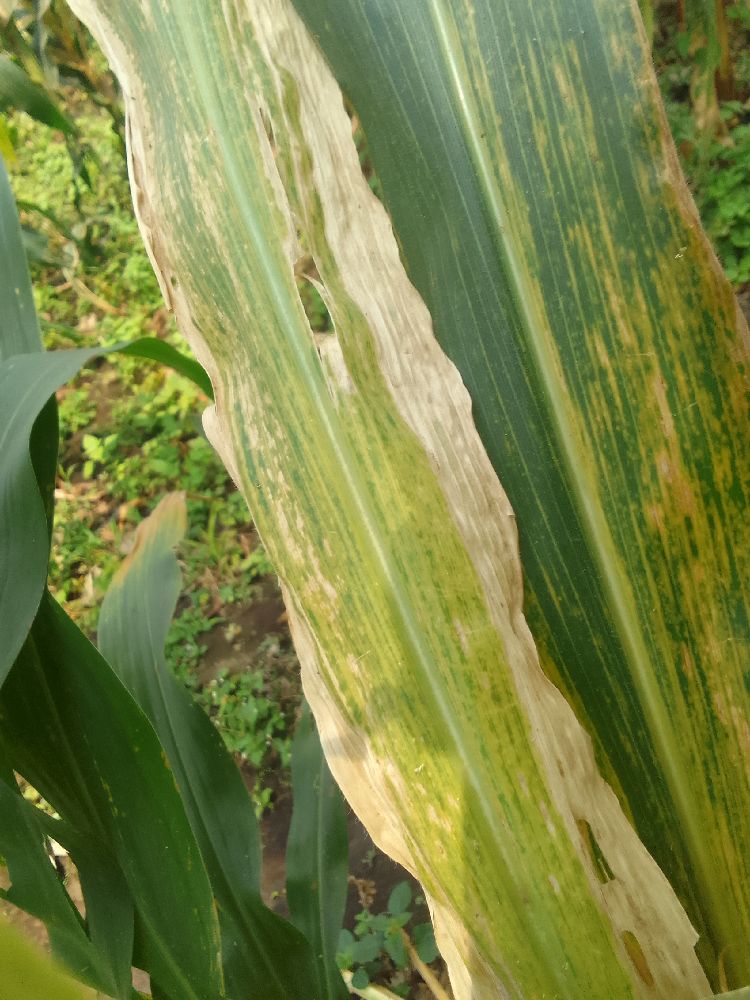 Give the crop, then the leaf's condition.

maize, maize lethal necrosis
